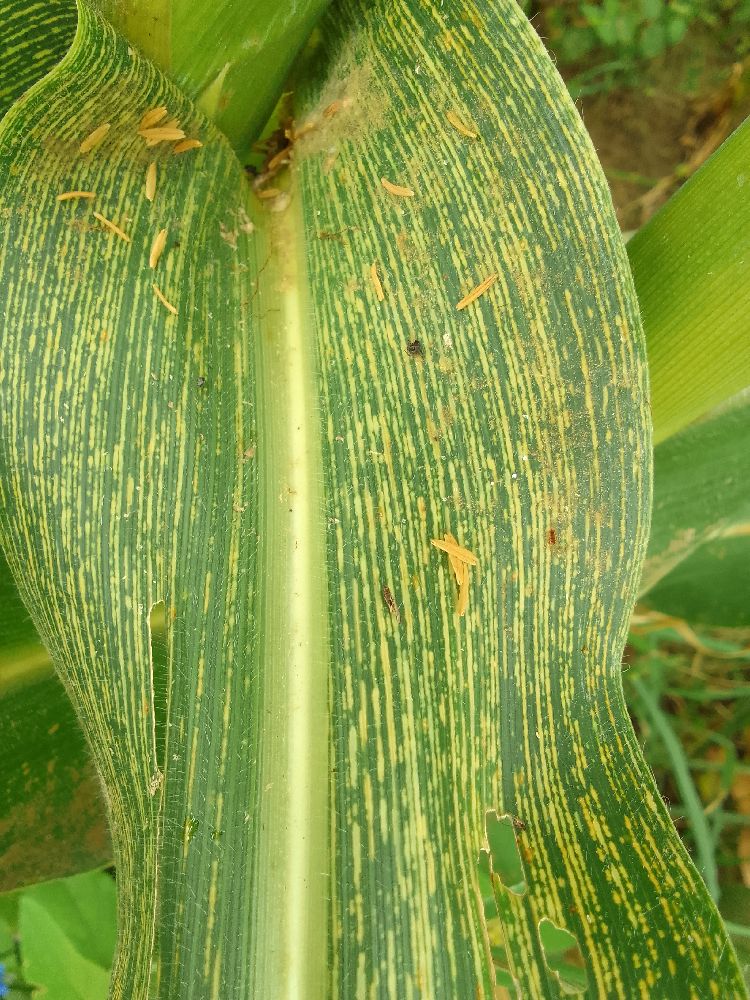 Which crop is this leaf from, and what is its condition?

maize, maize streak virus
